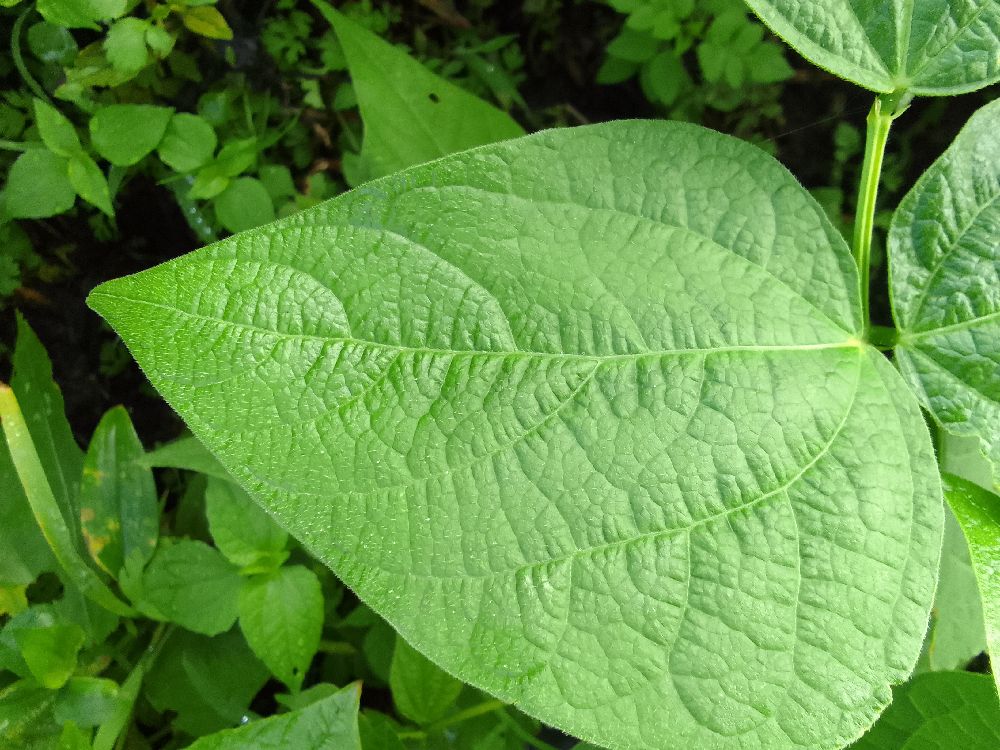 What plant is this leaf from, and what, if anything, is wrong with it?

common bean, healthy
